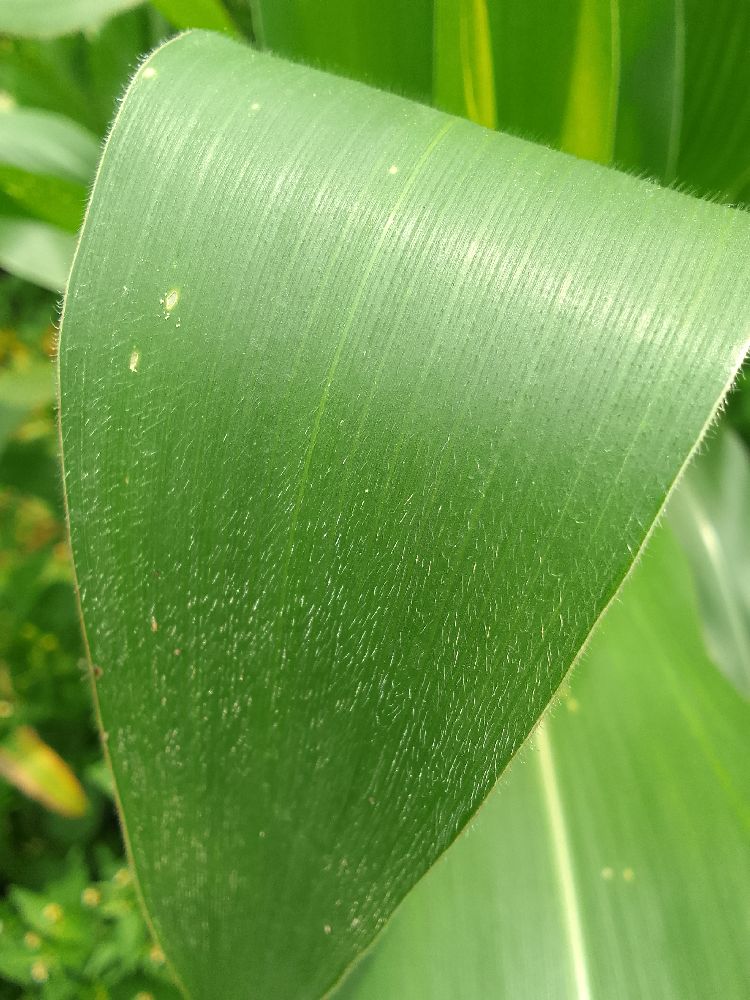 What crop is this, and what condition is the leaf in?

maize, healthy
